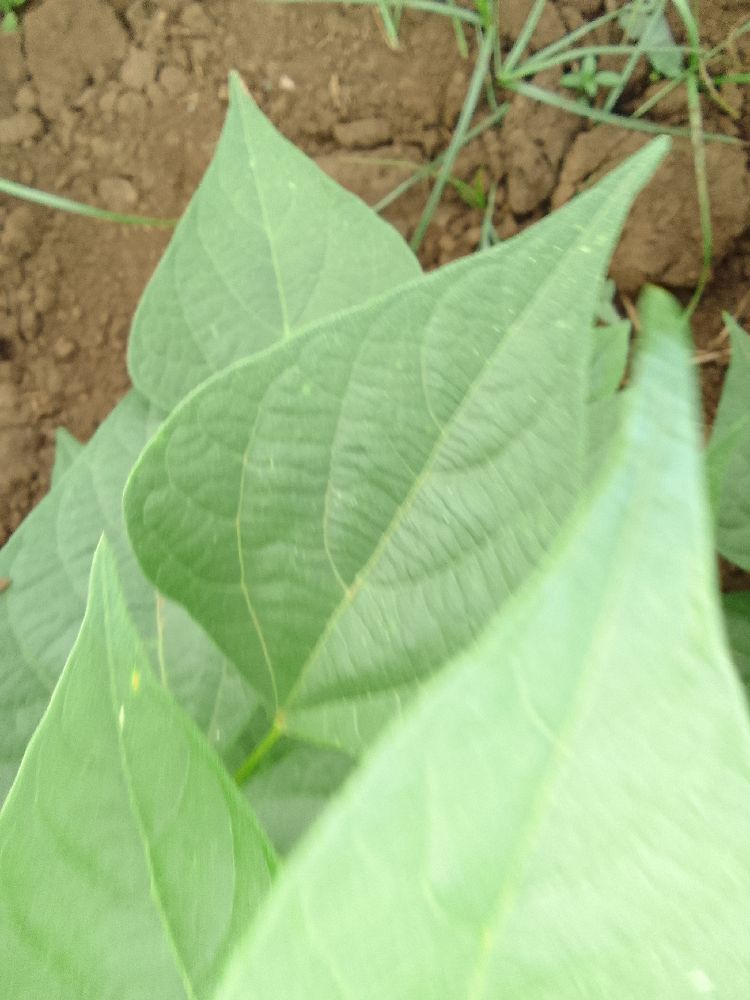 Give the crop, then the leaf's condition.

common bean, healthy
